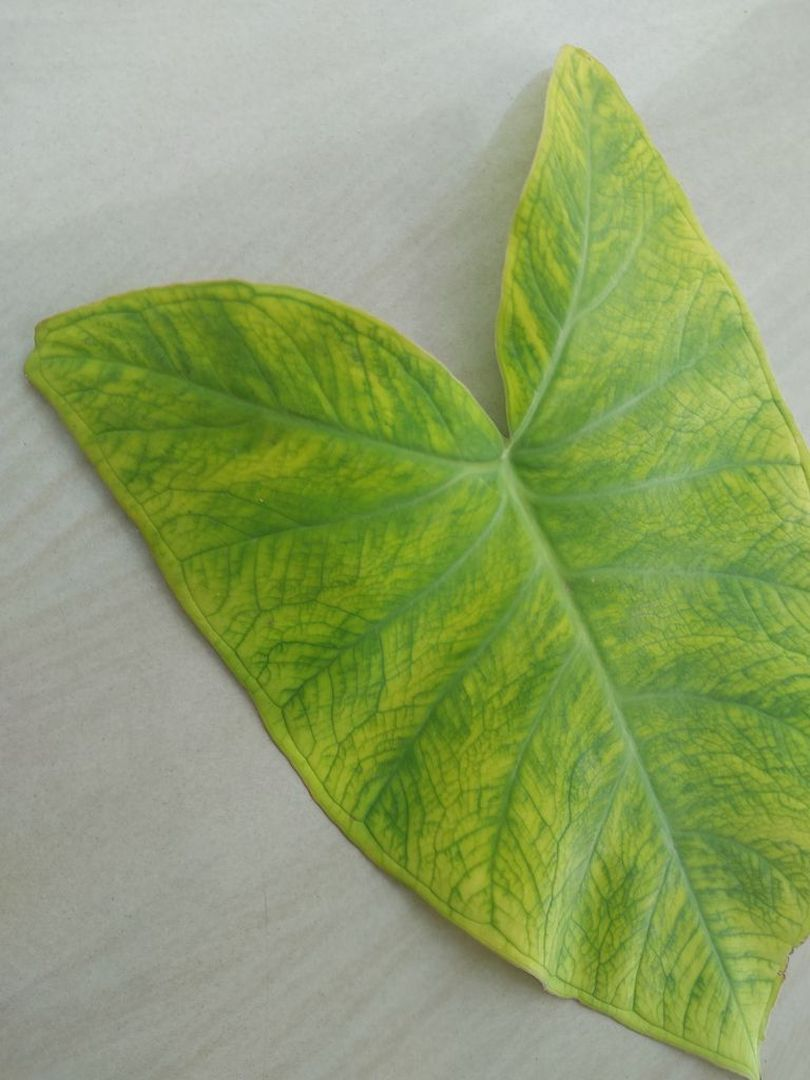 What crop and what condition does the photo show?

taro, mosaic
